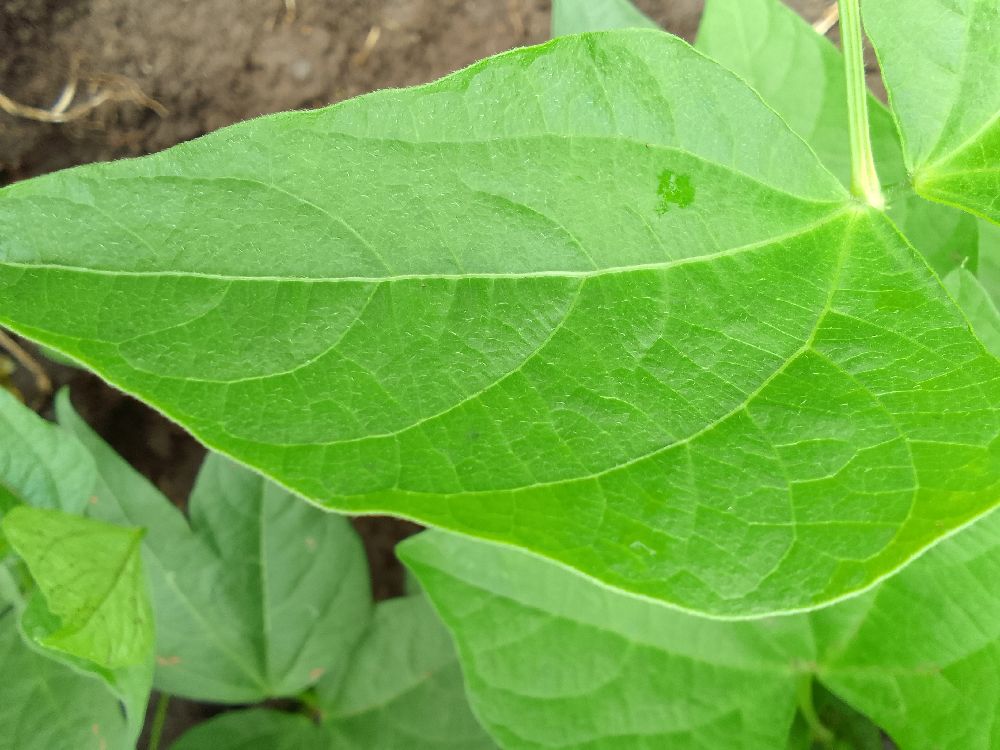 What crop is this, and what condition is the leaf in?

common bean, healthy
